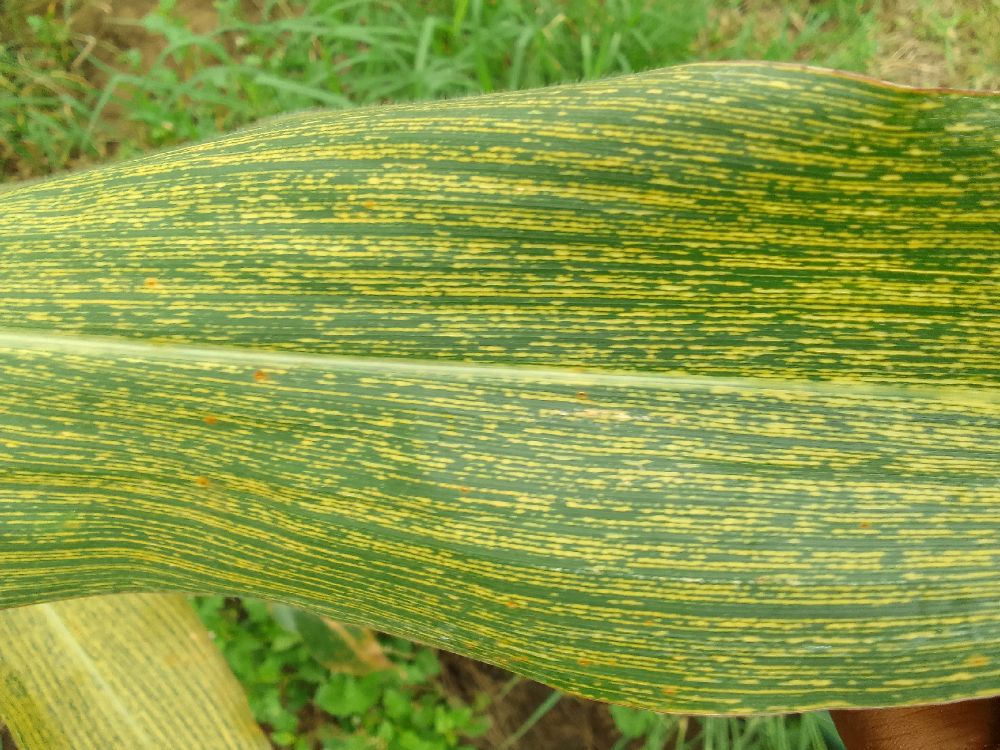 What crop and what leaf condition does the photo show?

maize, maize streak virus
